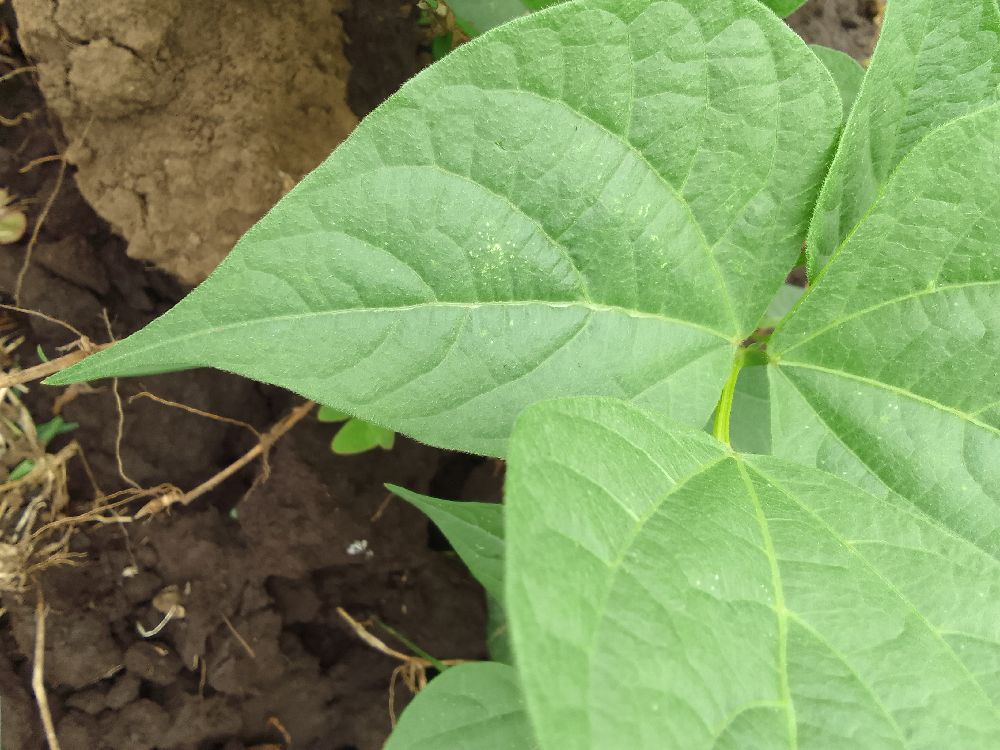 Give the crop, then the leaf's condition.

common bean, healthy
